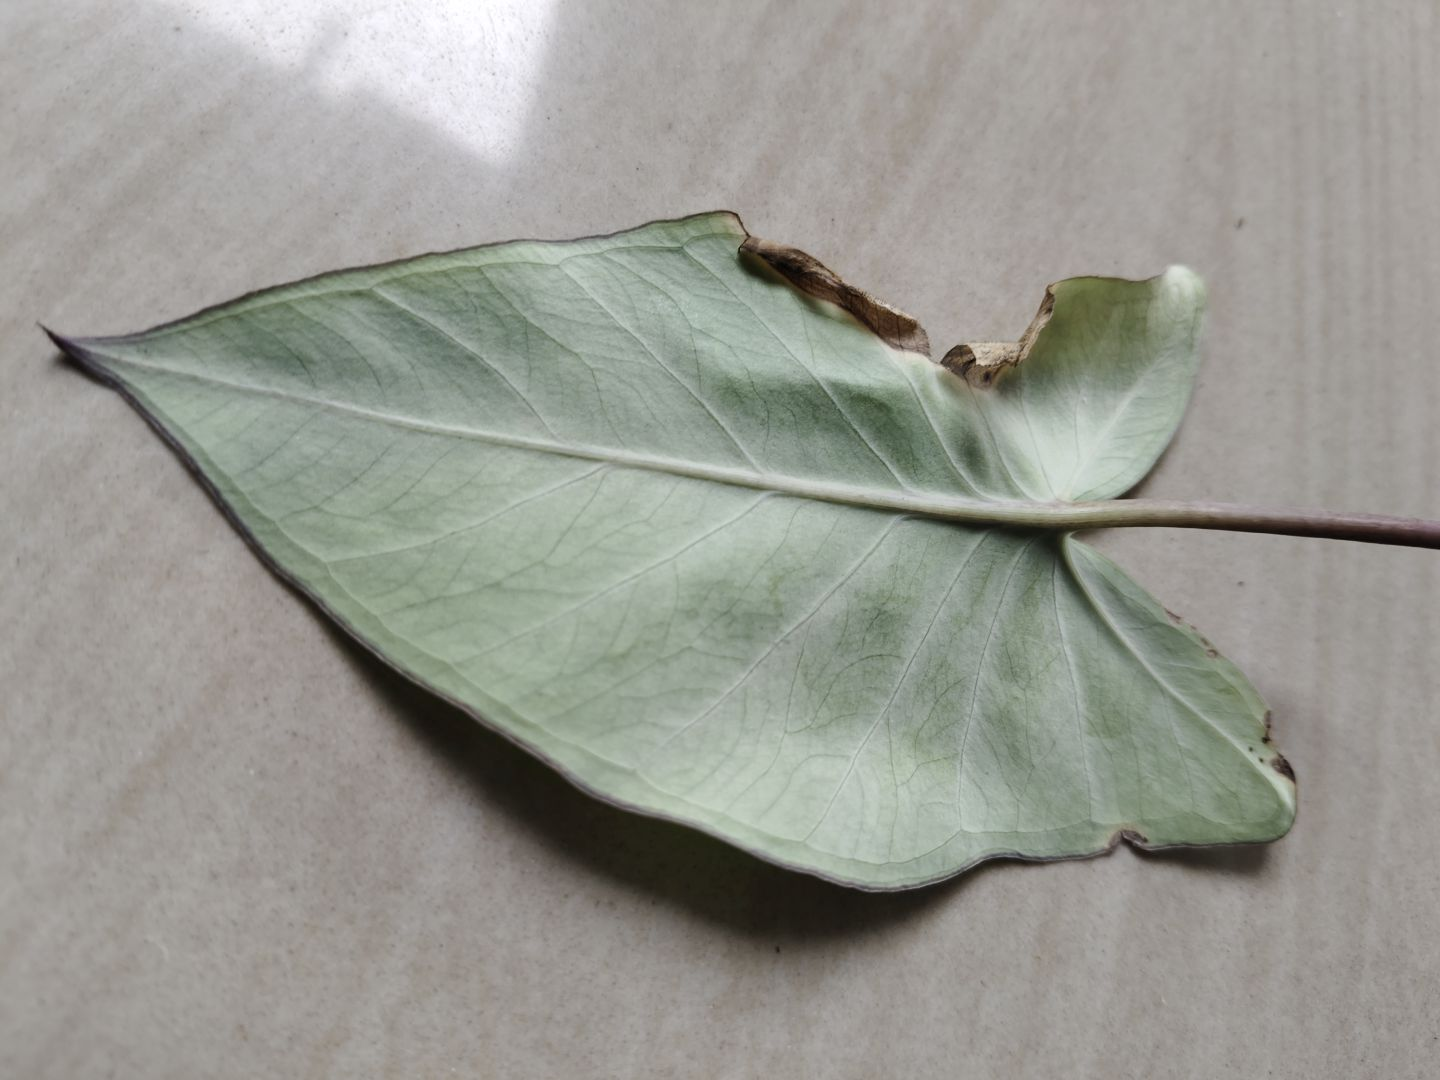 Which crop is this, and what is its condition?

taro, leaf blight
